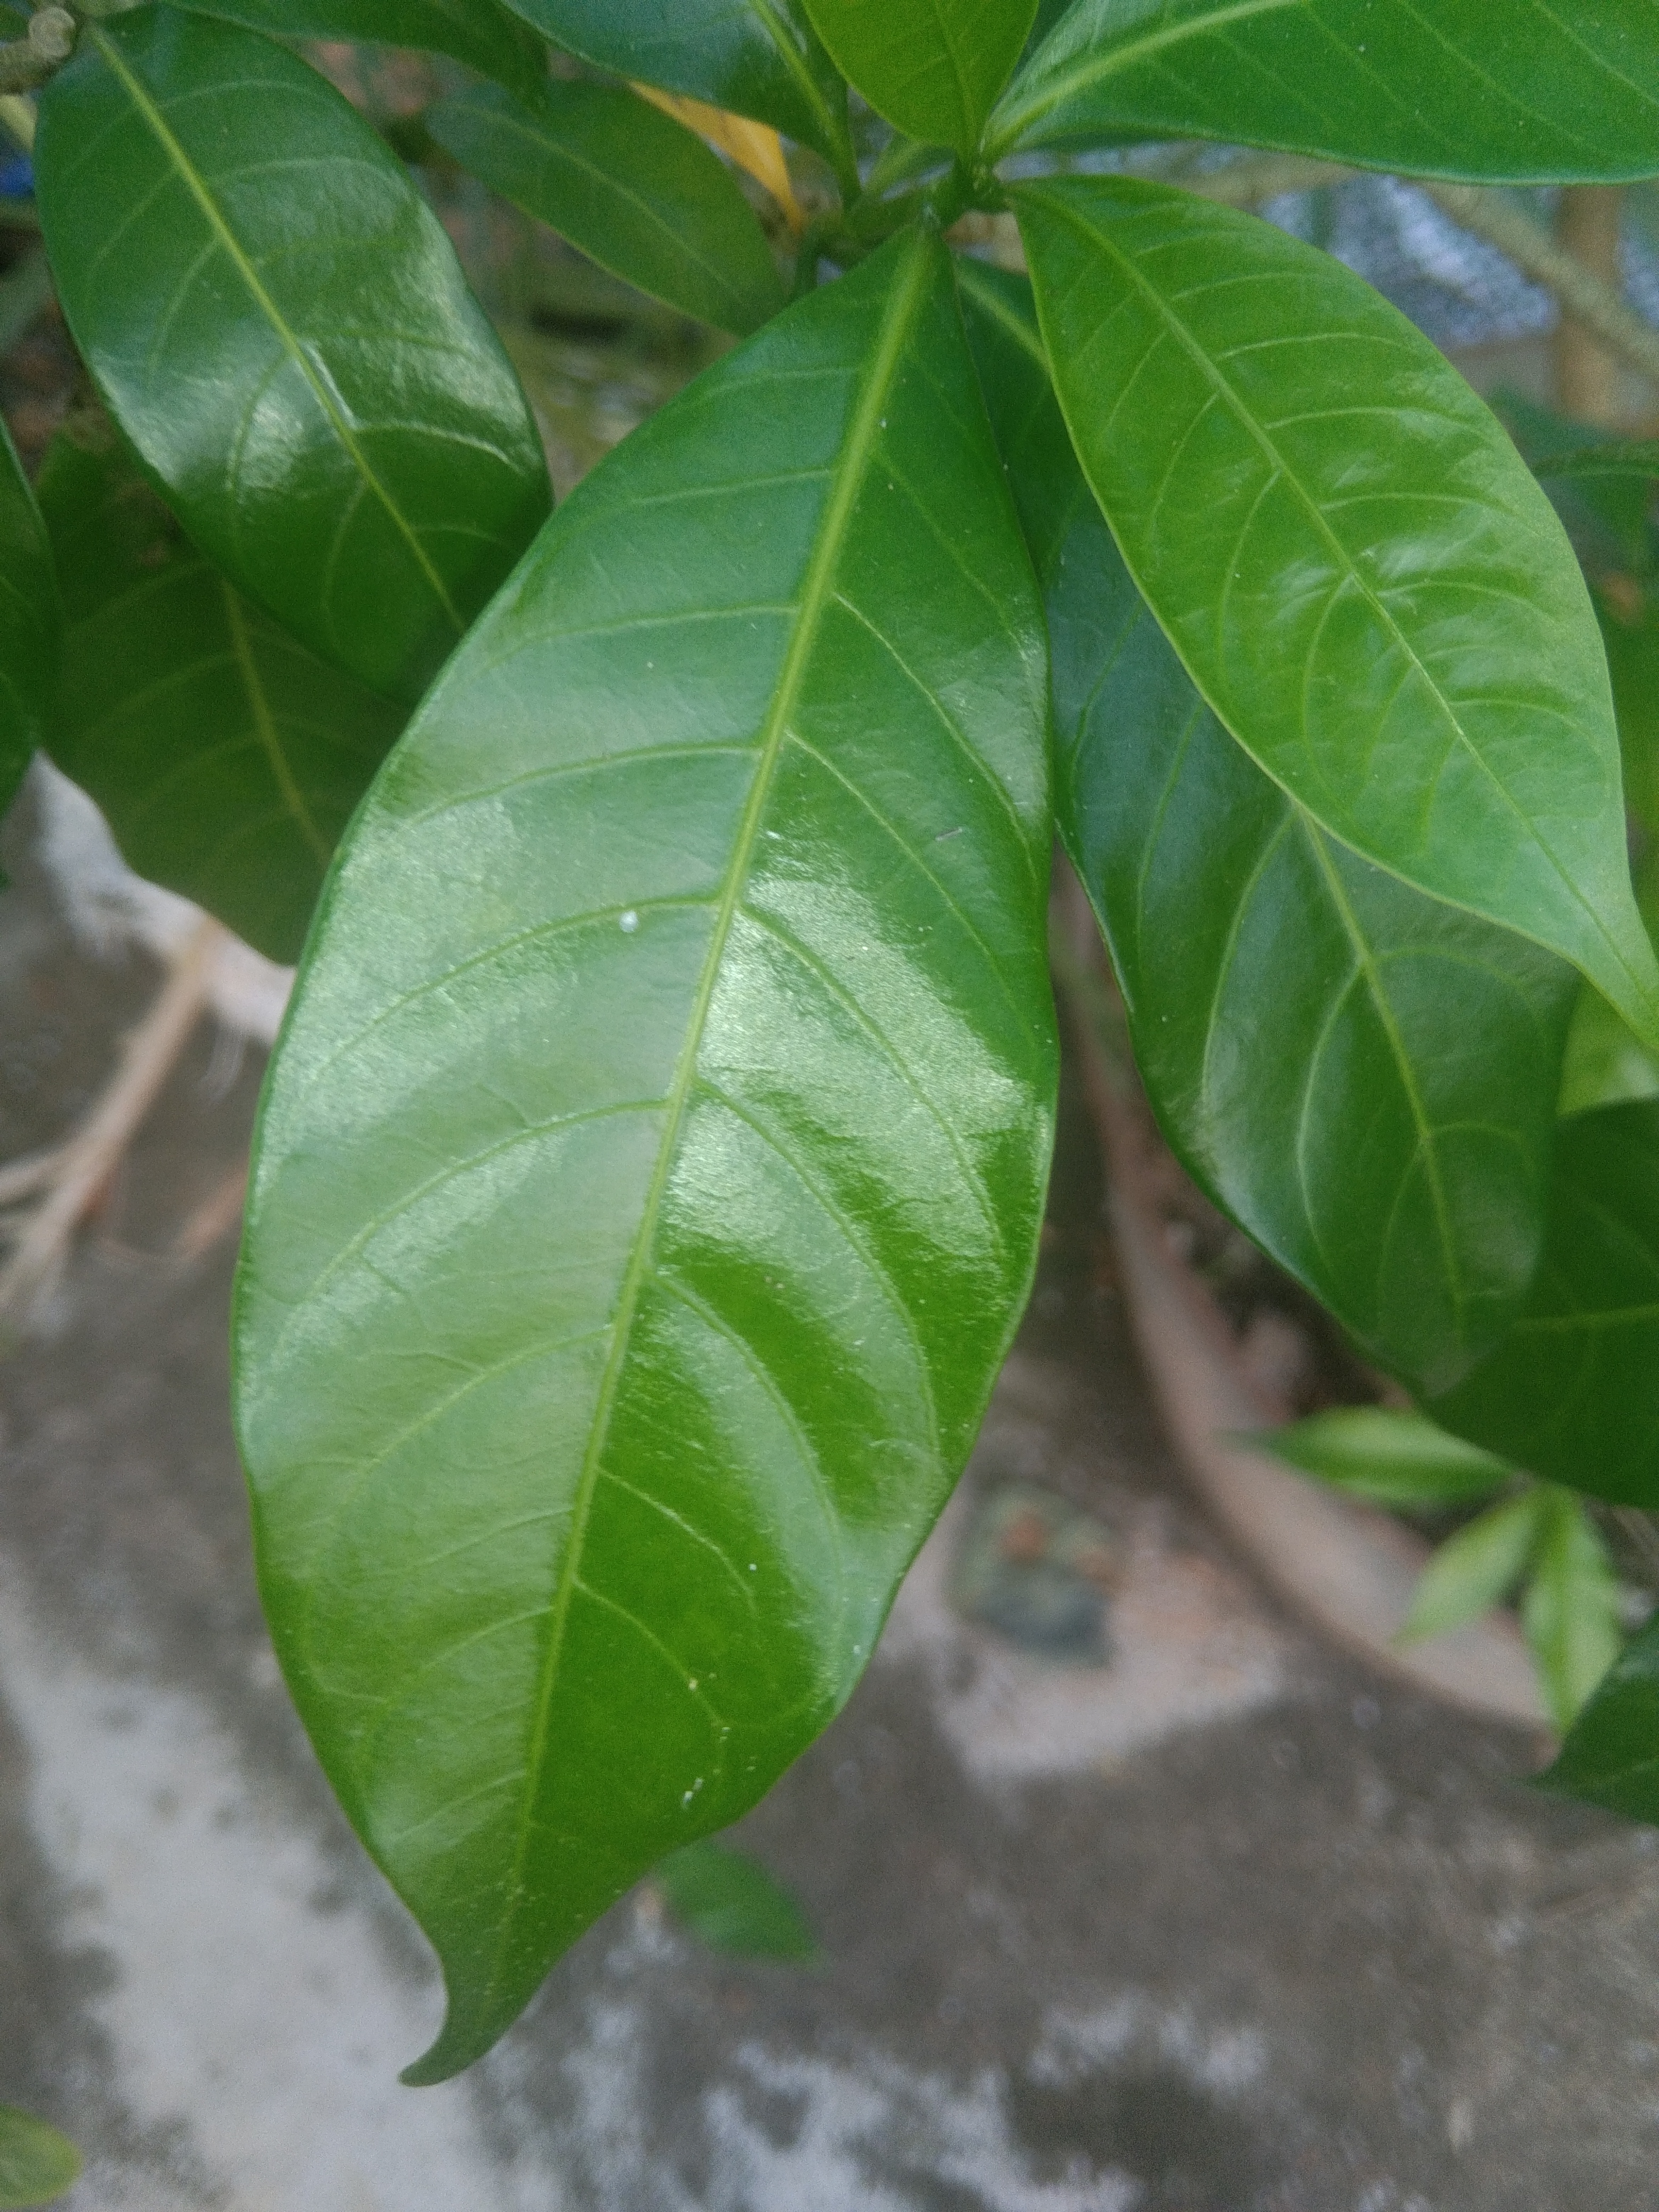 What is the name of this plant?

togor
